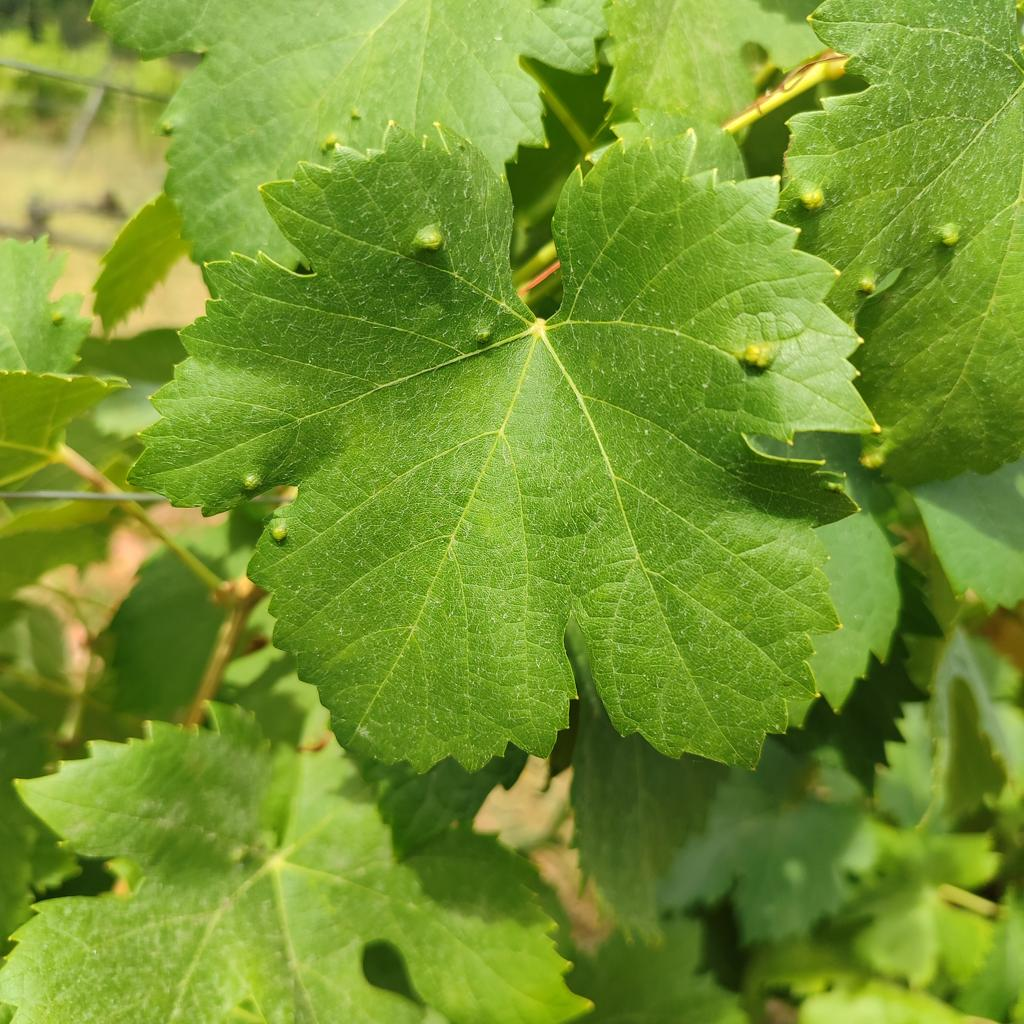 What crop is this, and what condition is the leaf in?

grapevine, erineum mite
